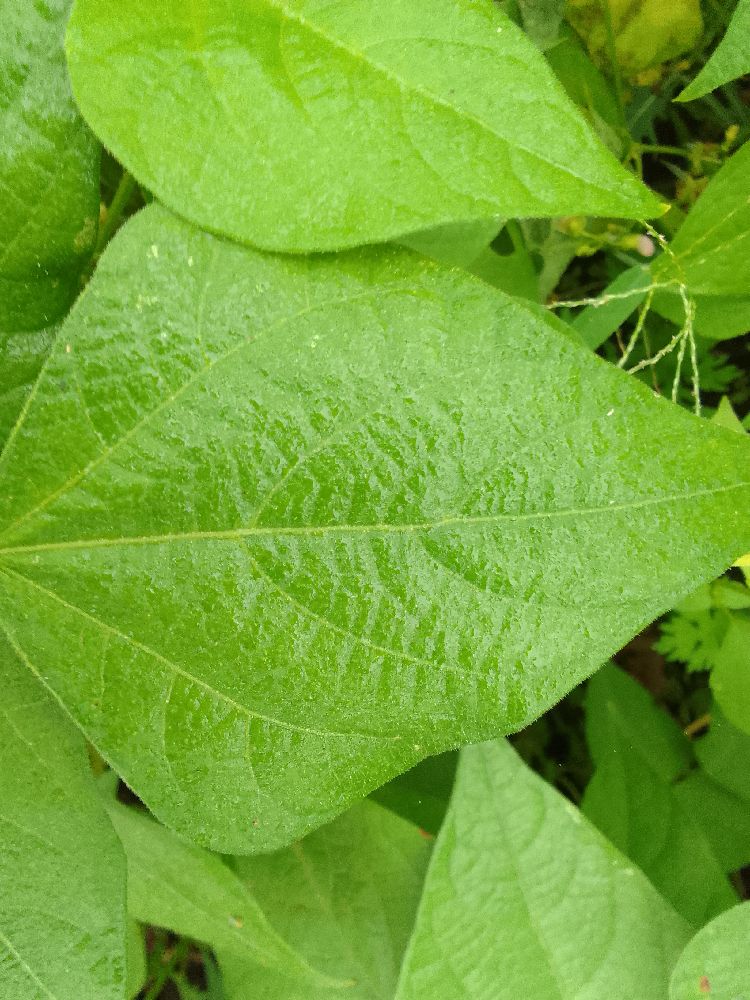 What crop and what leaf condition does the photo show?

common bean, healthy
